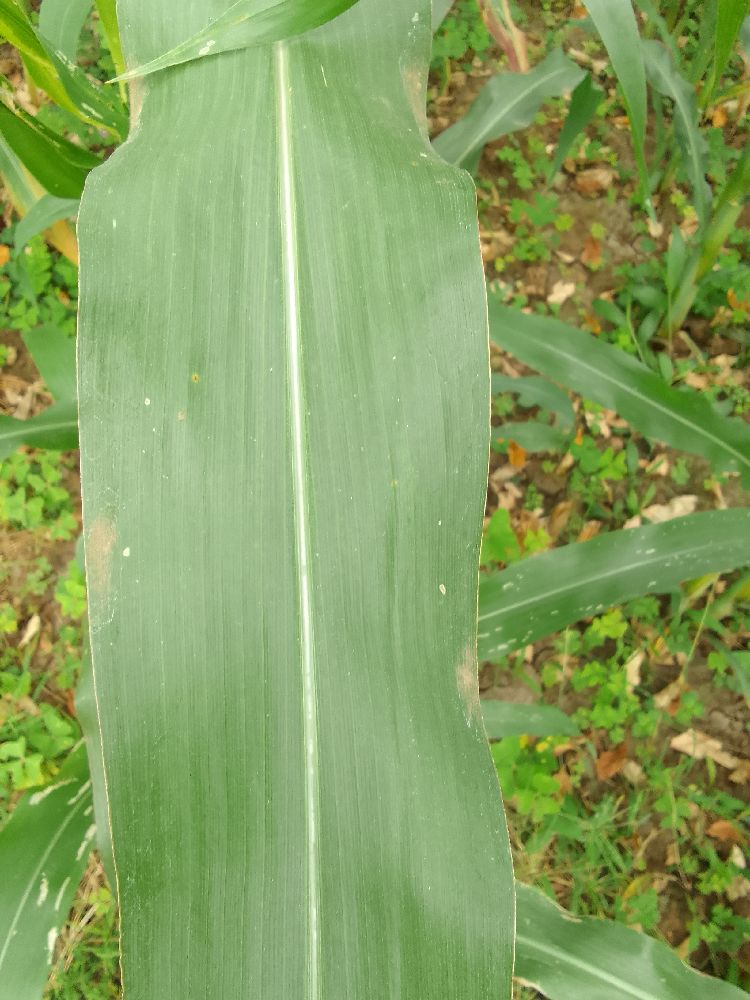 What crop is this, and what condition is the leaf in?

maize, healthy
